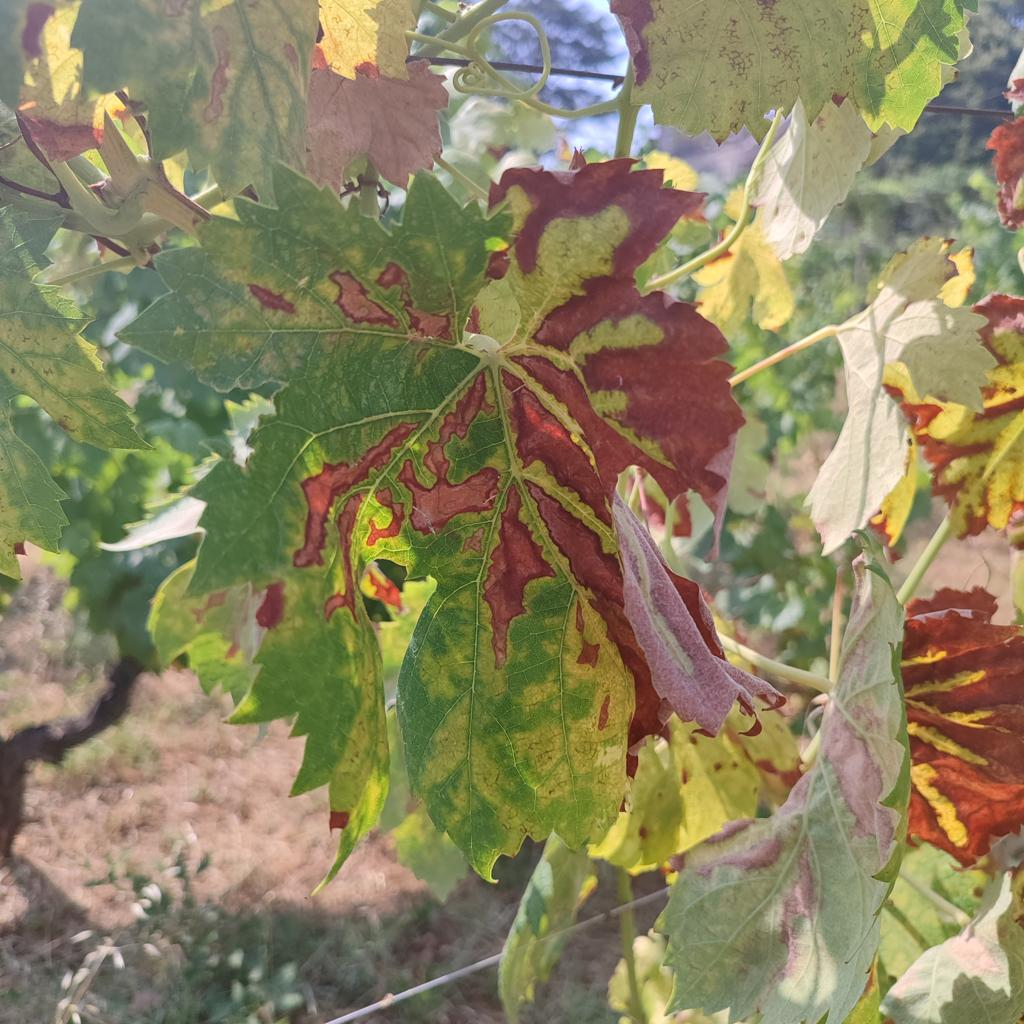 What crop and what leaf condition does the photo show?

grapevine, esca complex
